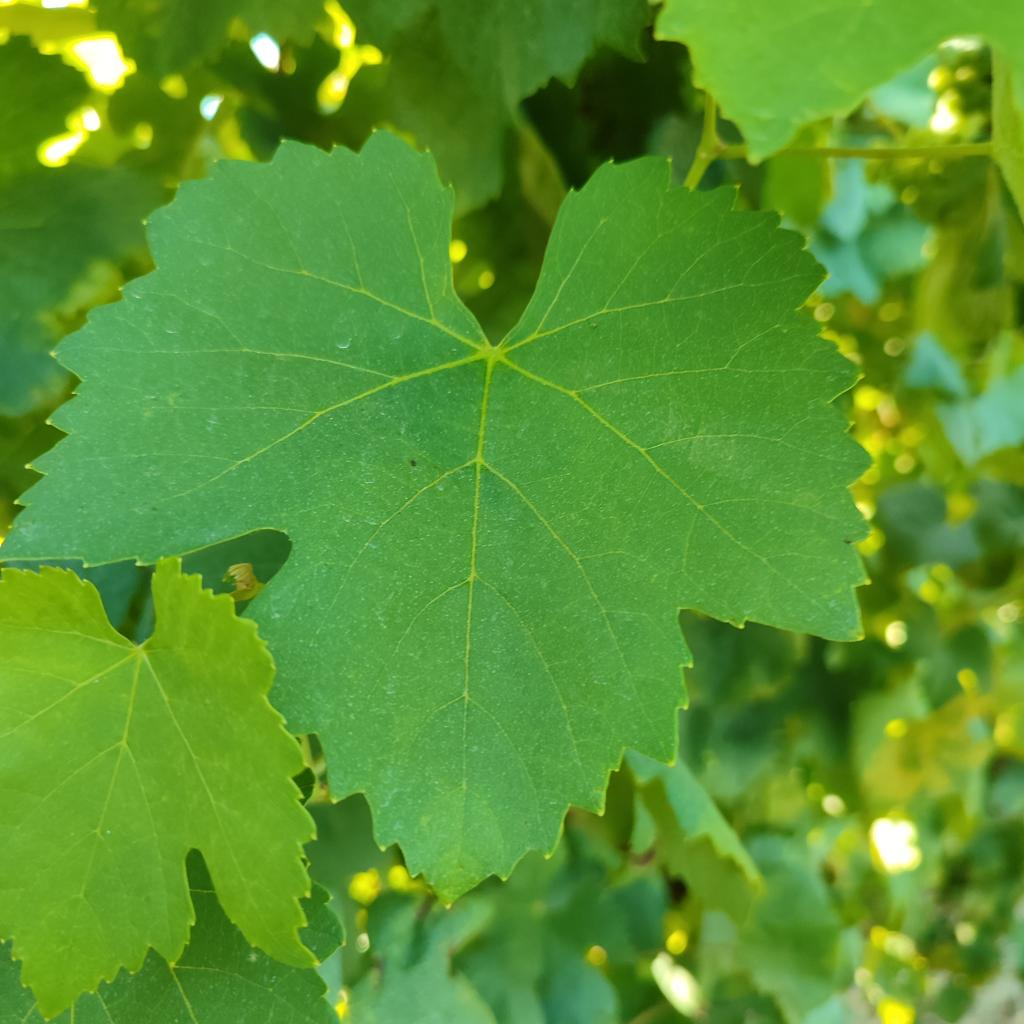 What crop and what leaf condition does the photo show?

grapevine, healthy
